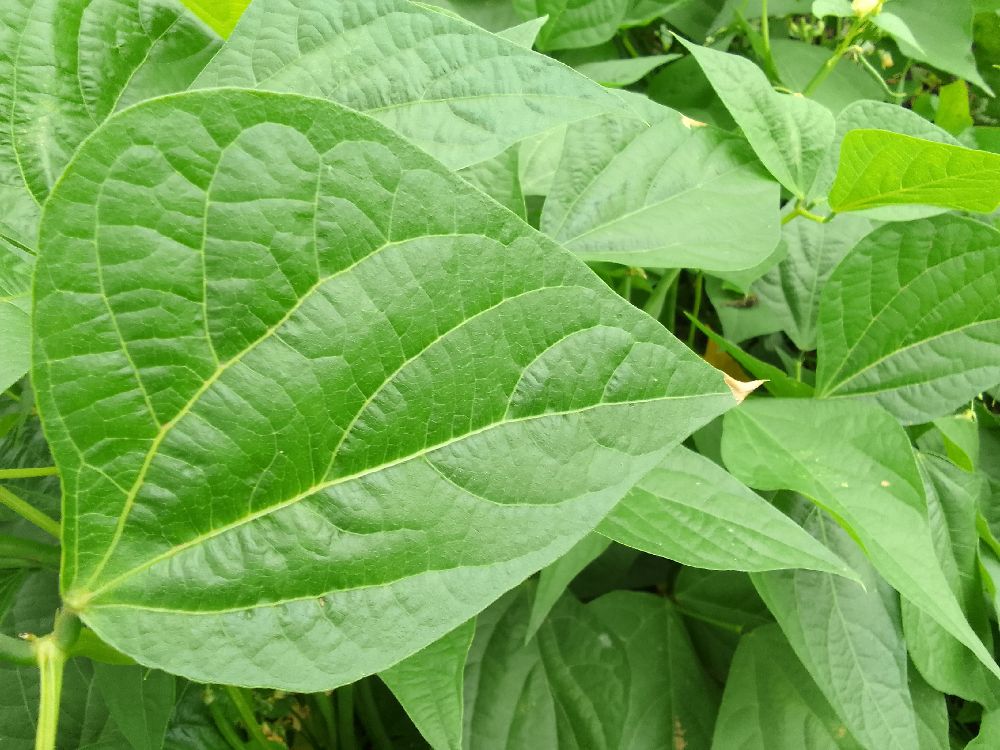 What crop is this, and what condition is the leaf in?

common bean, healthy
